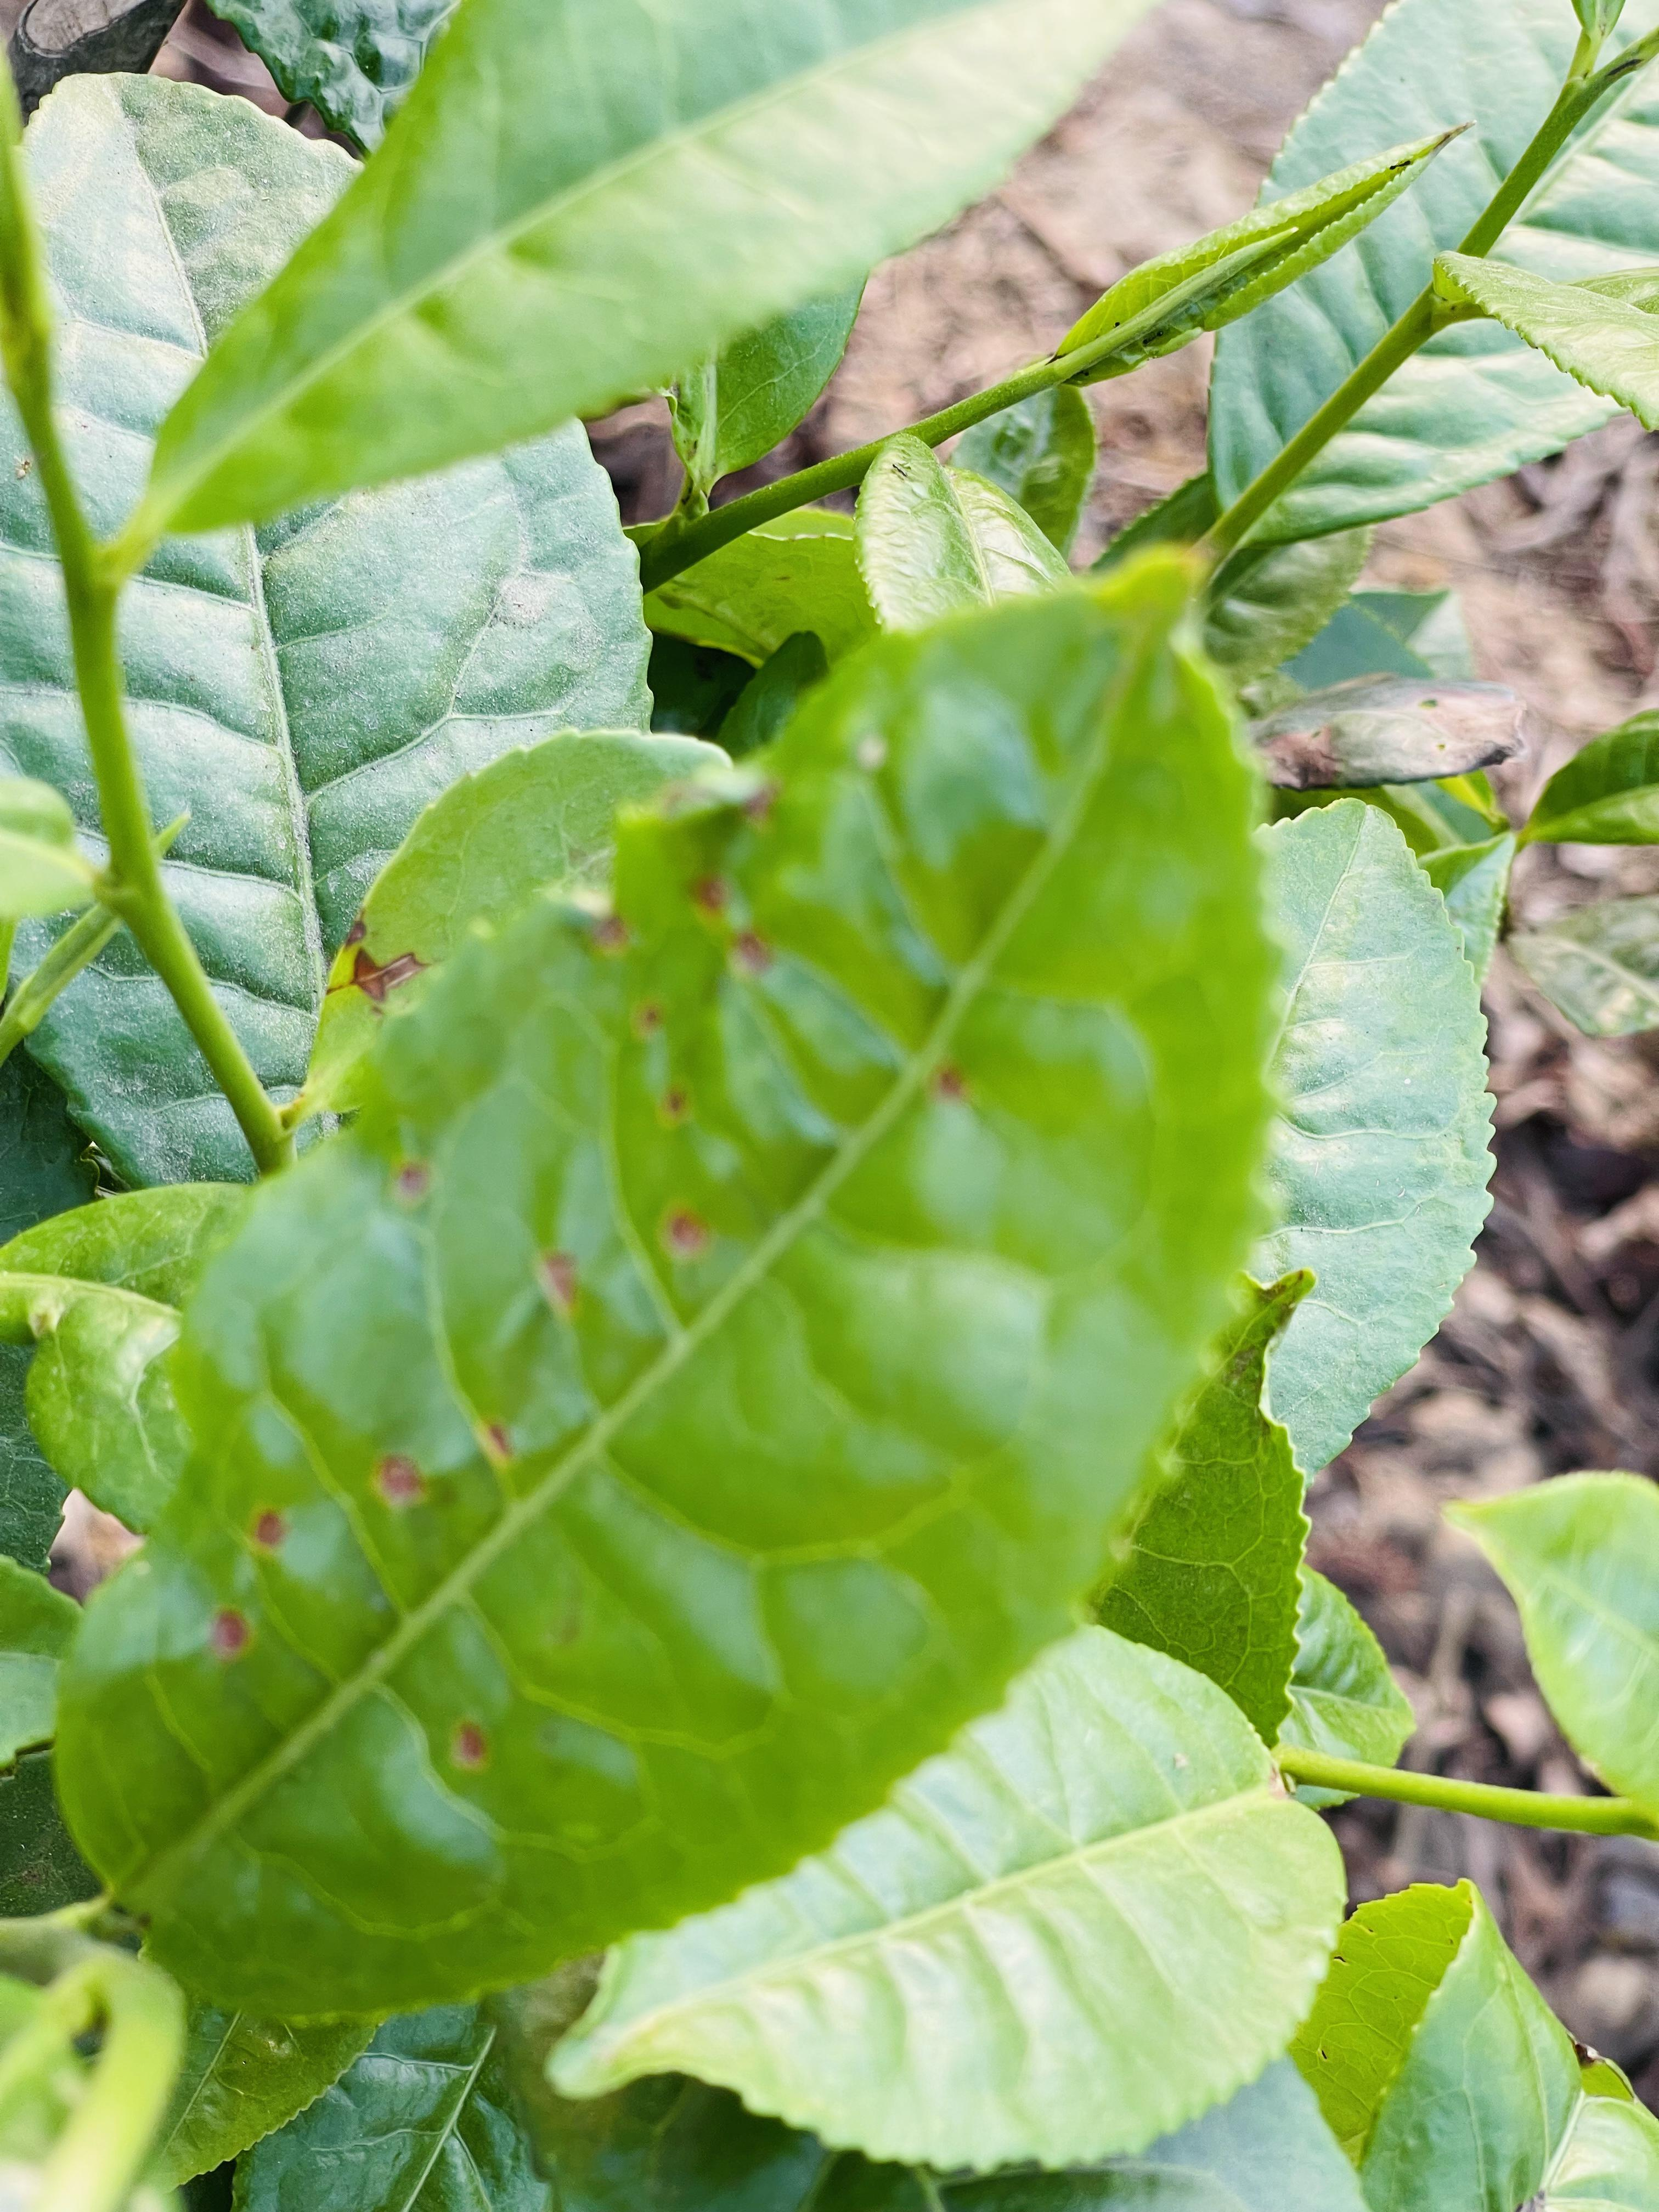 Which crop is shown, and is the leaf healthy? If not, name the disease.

tea, red rust
